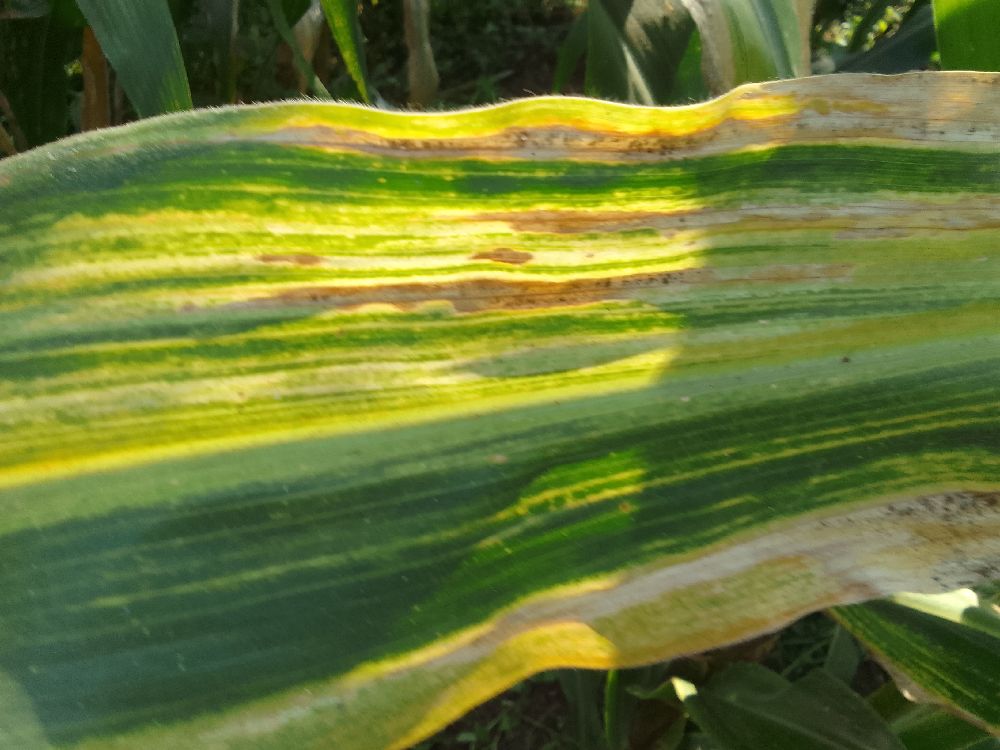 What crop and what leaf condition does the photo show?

maize, maize lethal necrosis
